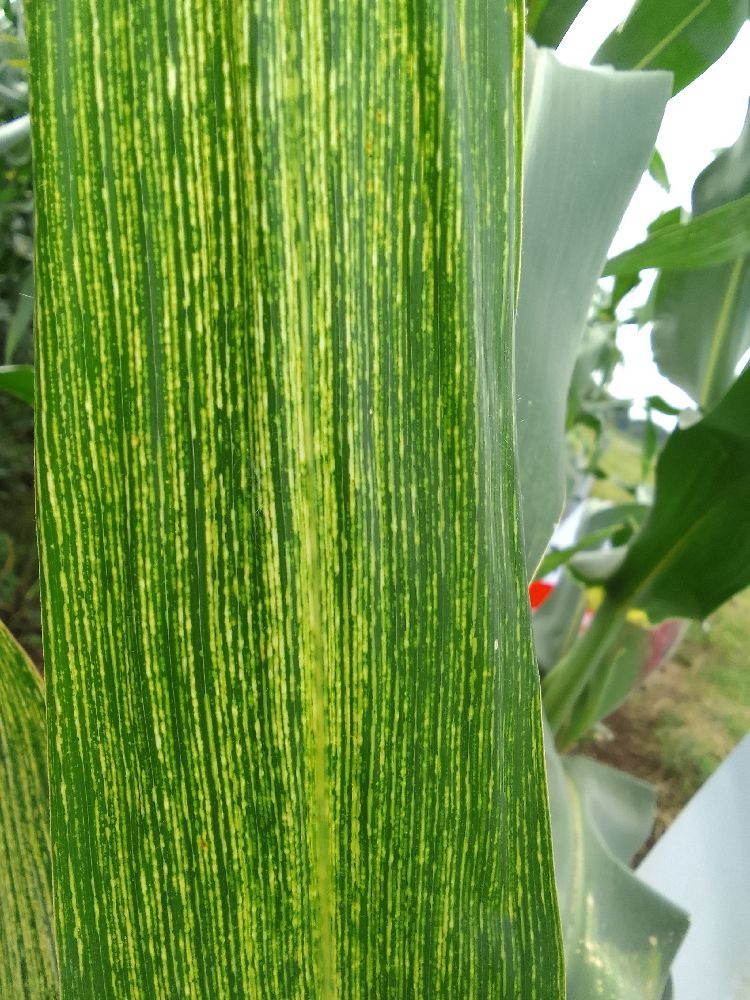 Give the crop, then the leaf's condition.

maize, maize streak virus
